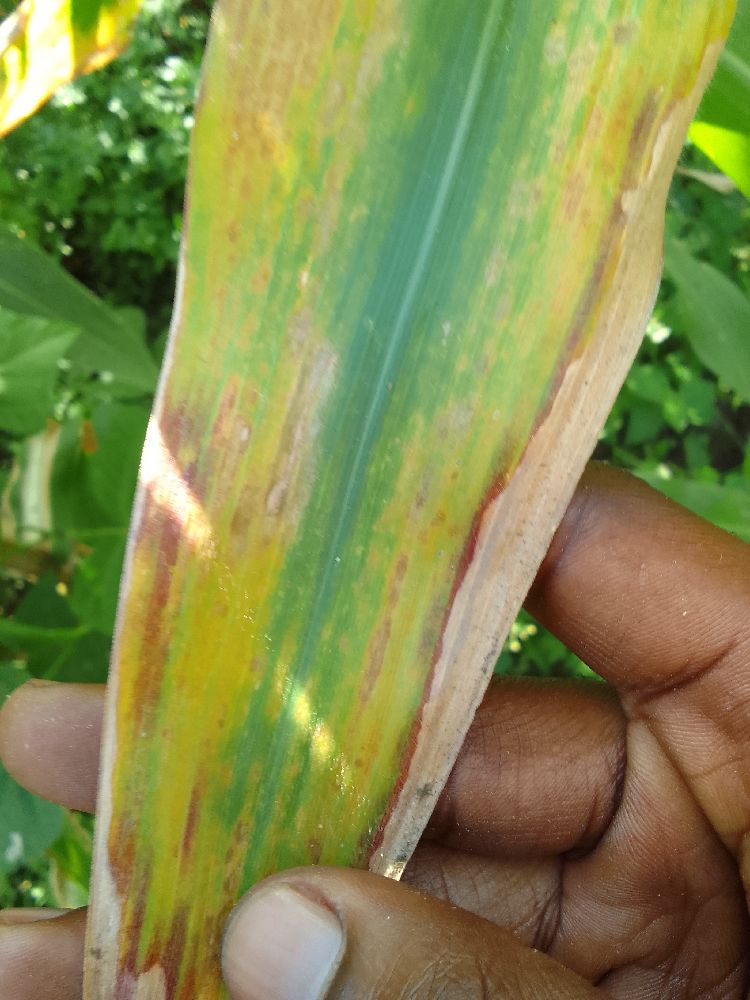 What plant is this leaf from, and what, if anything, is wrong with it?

maize, maize lethal necrosis
